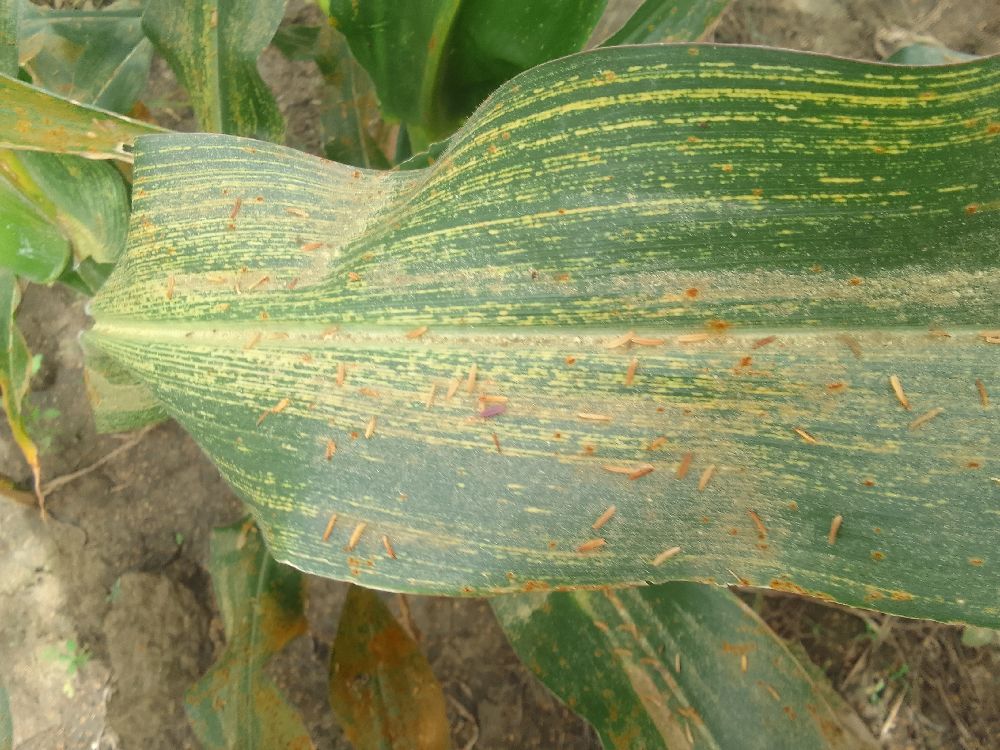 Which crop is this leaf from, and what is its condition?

maize, maize streak virus
